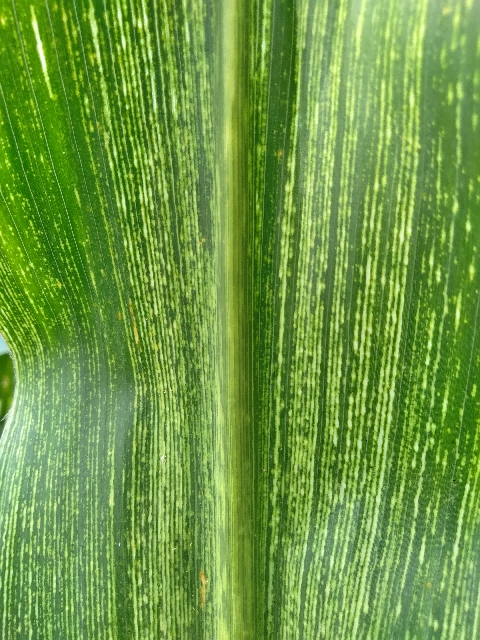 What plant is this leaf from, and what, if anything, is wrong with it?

maize, maize streak virus
